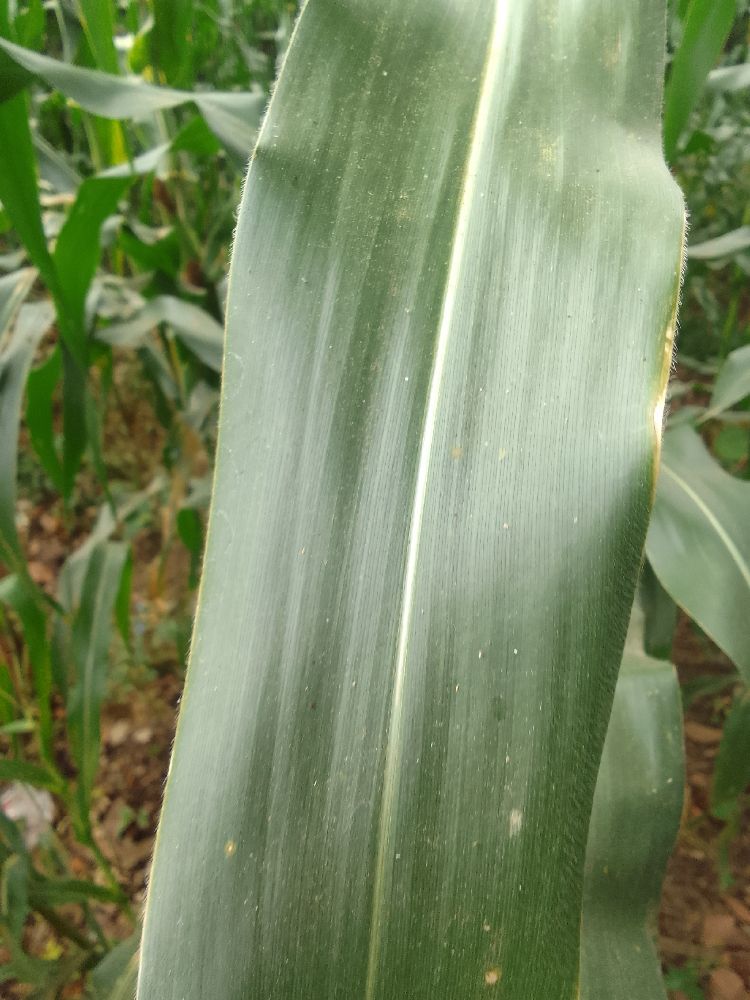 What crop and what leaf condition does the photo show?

maize, healthy
